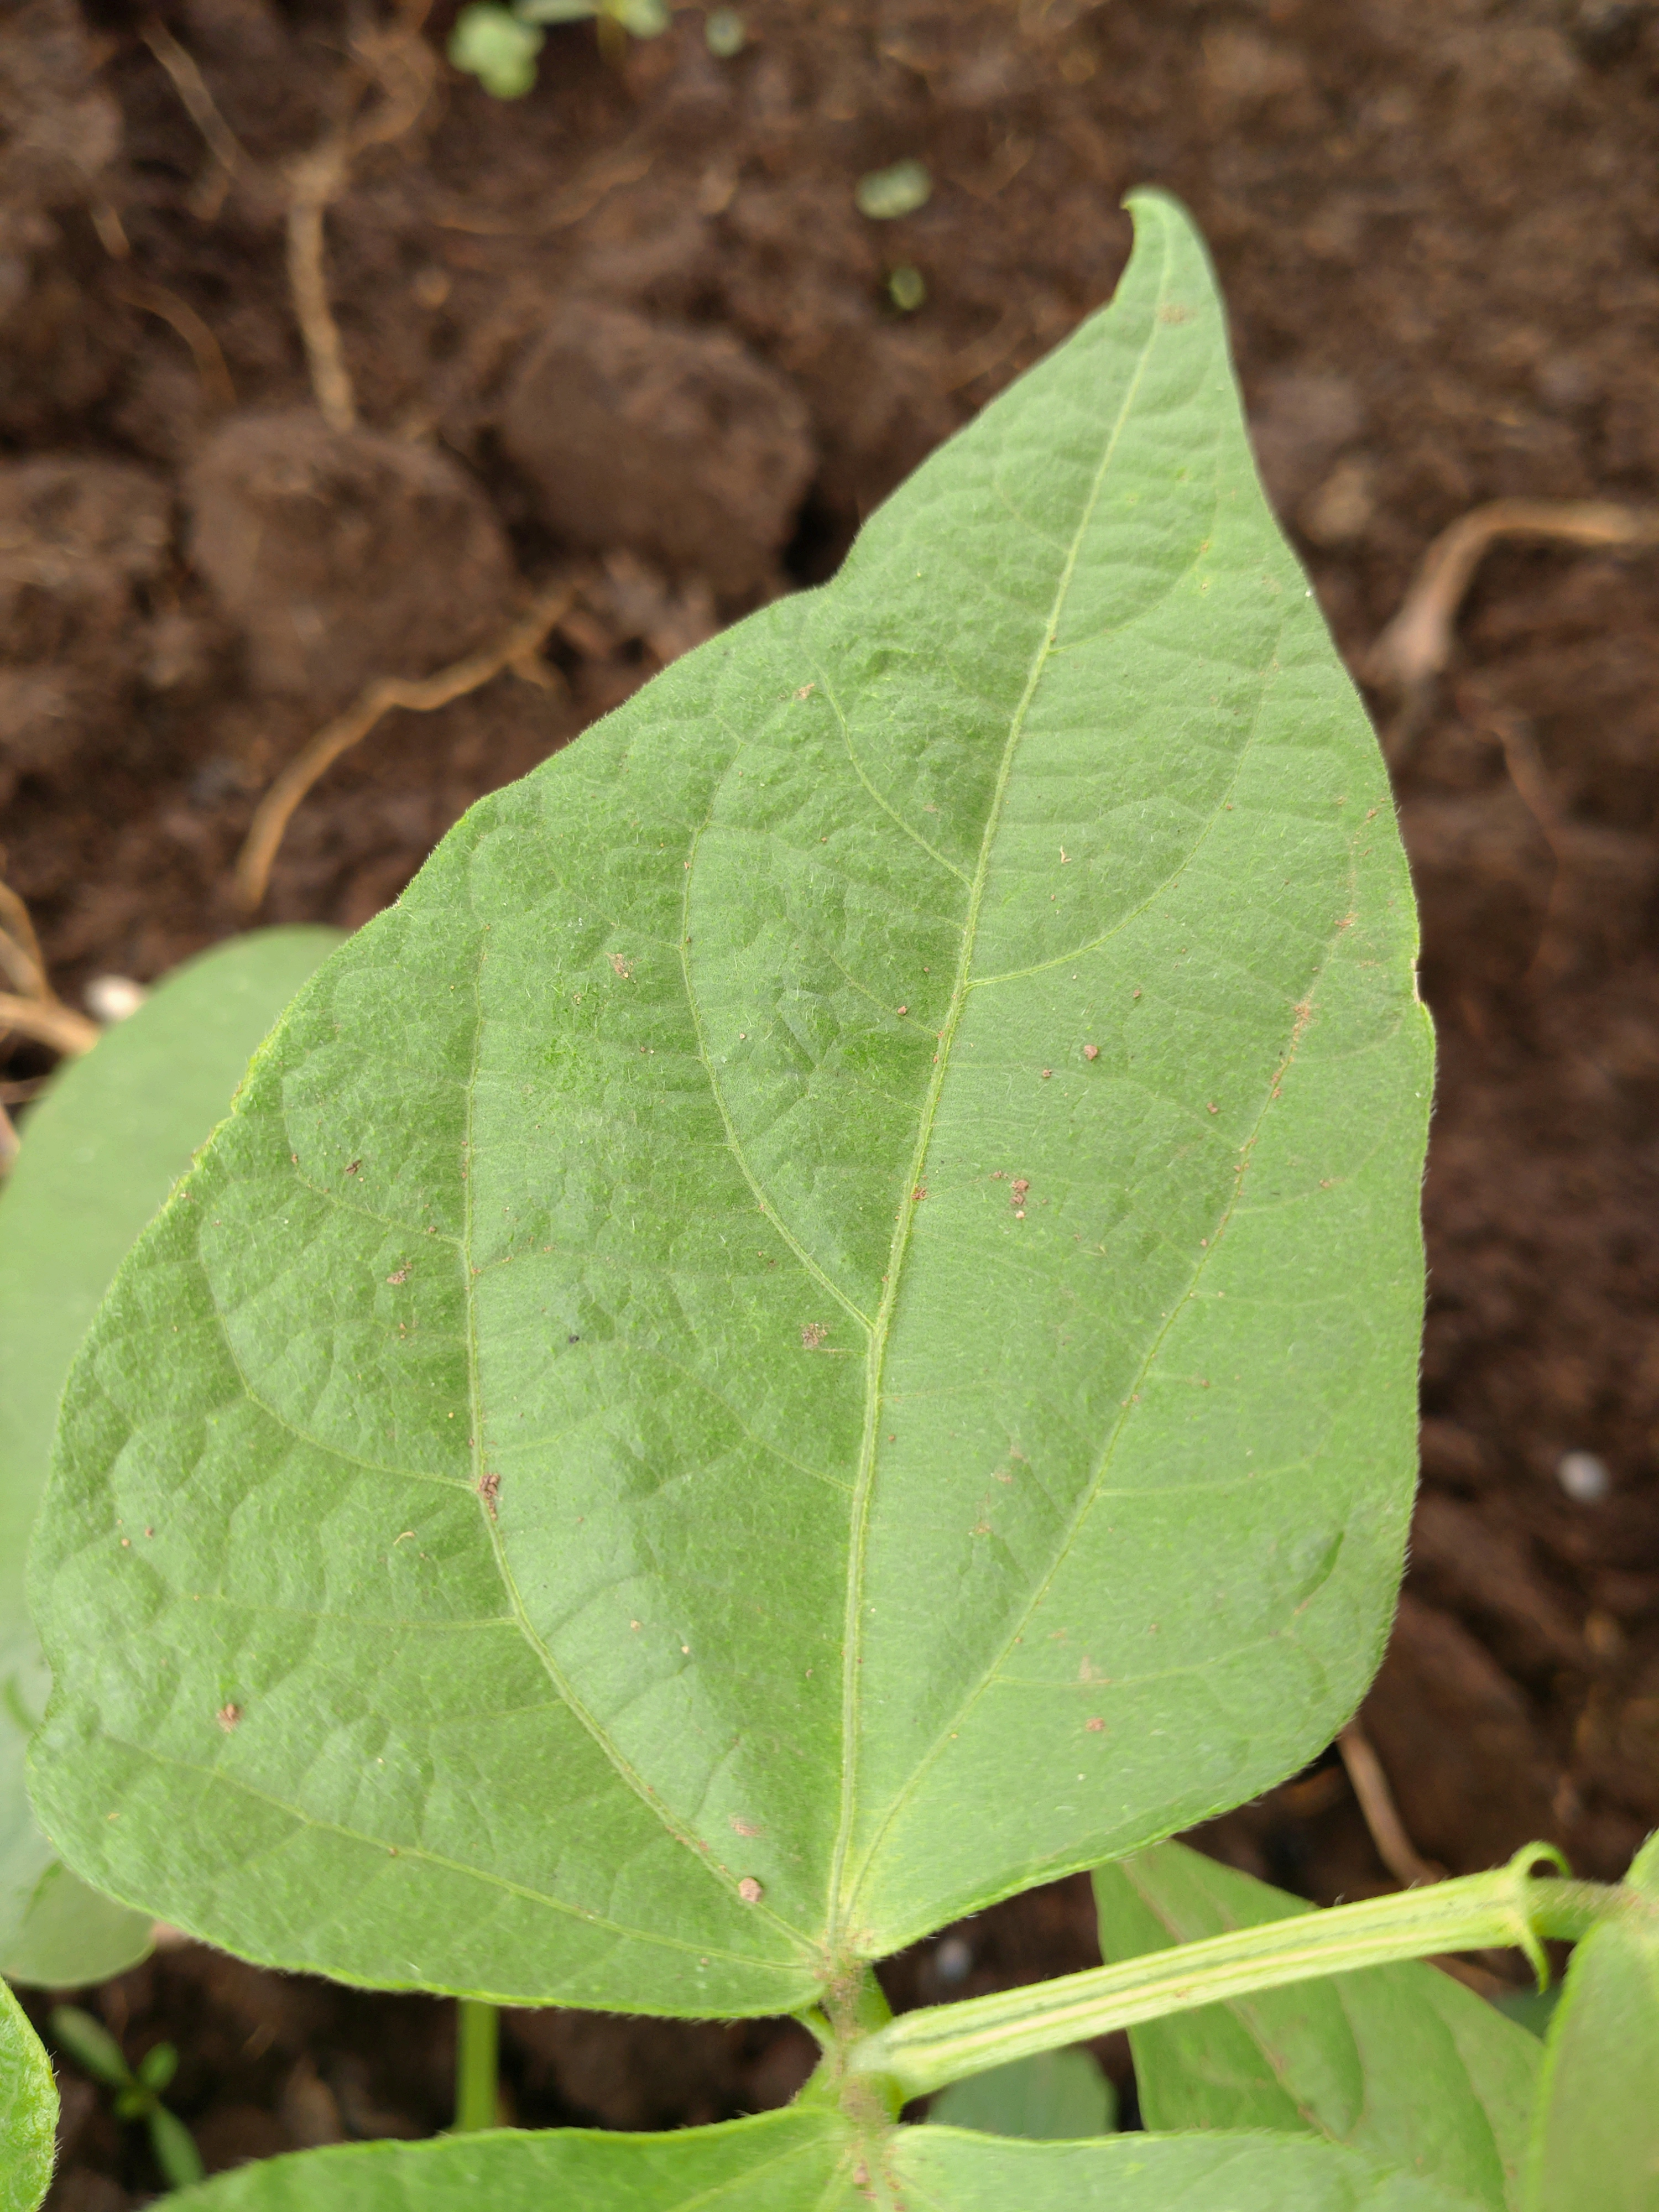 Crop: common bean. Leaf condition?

healthy
